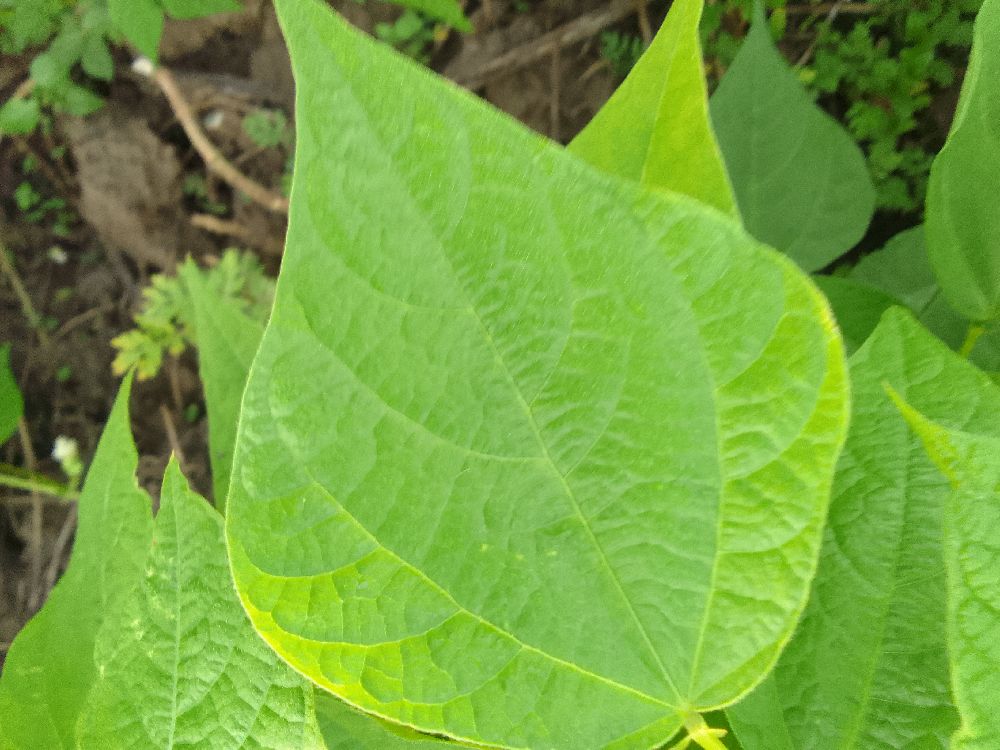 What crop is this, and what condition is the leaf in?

common bean, healthy
